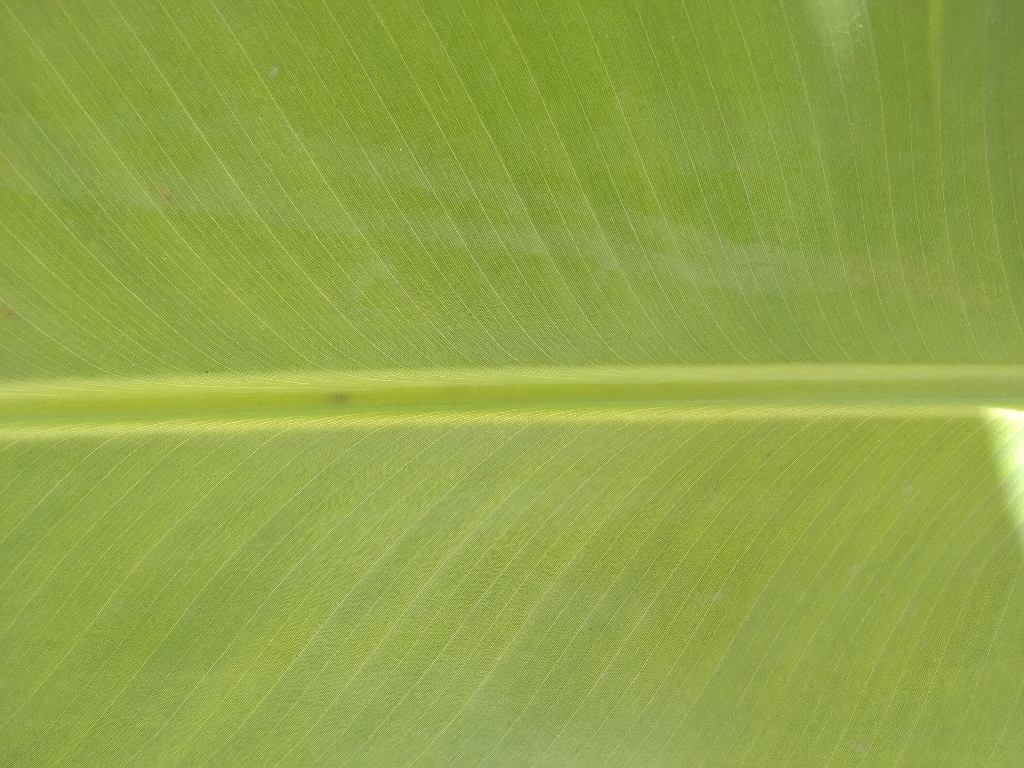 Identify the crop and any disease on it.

banana, healthy
